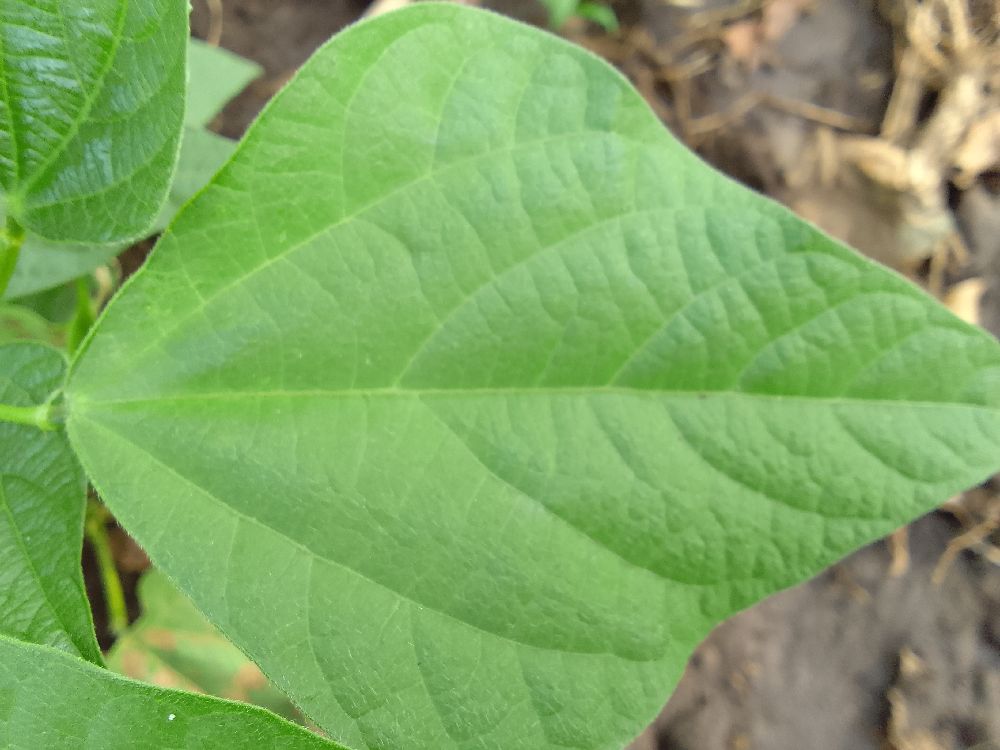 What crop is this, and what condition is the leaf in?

common bean, healthy
